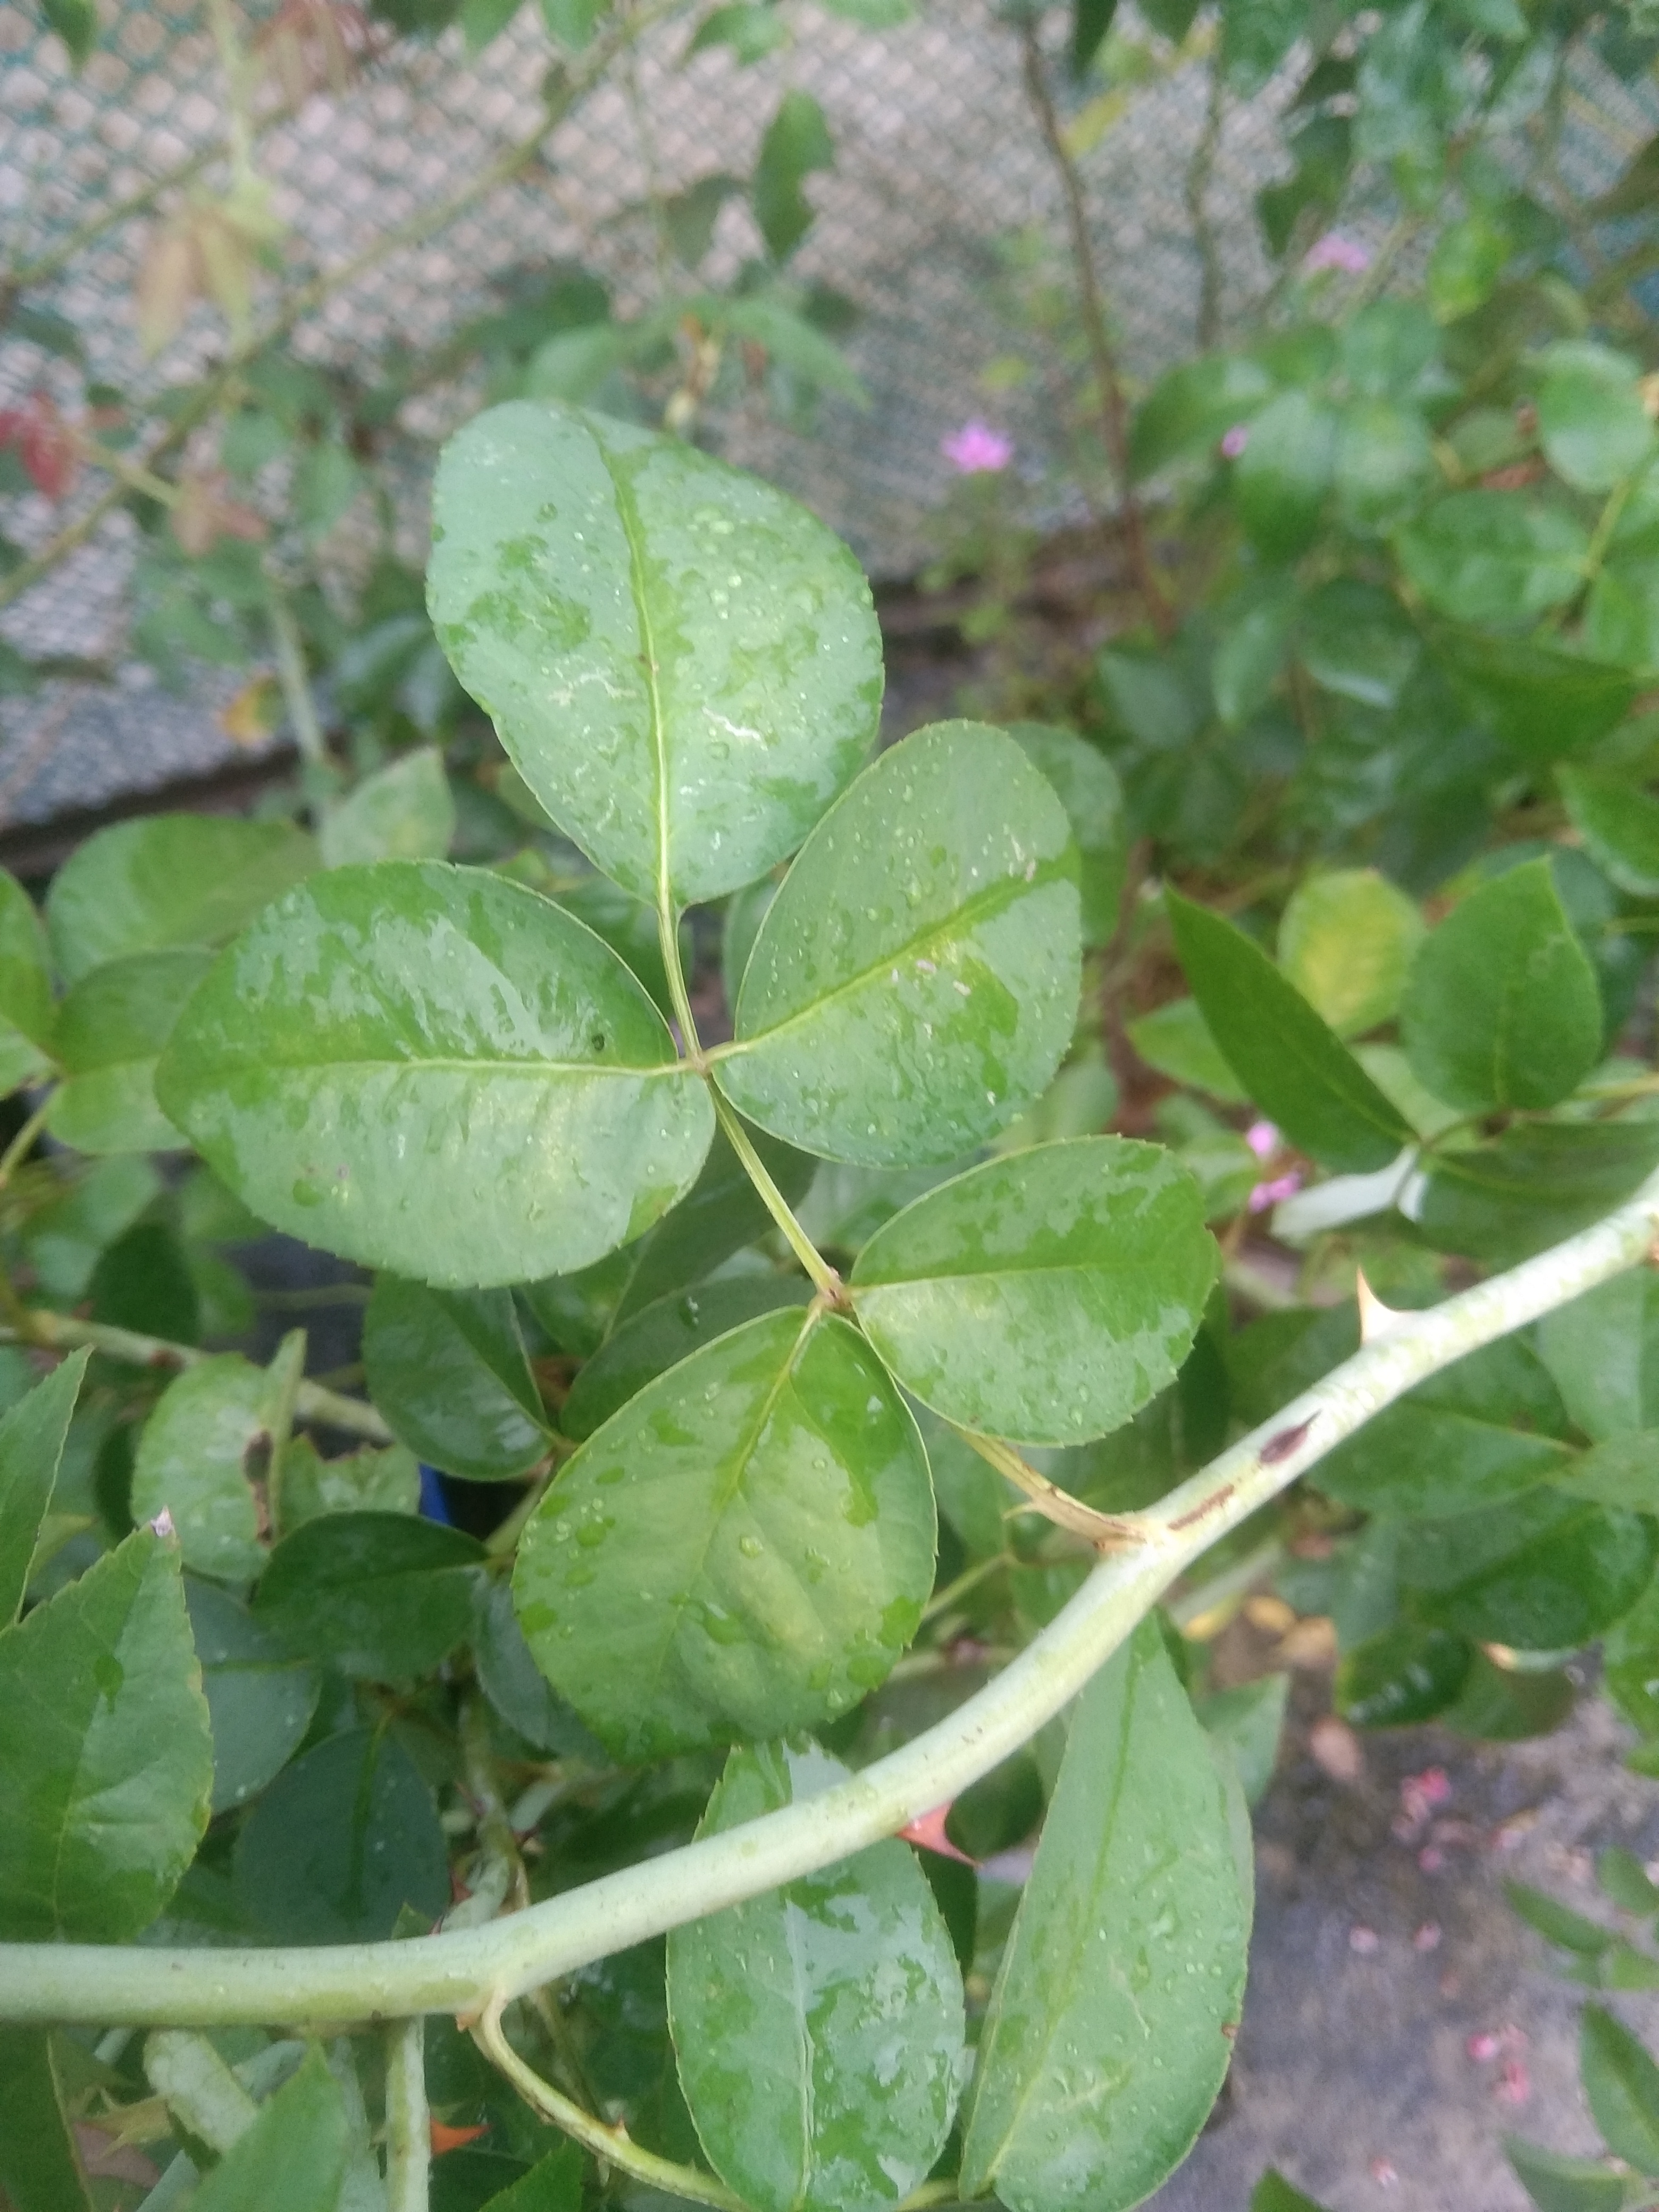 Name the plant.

rose
